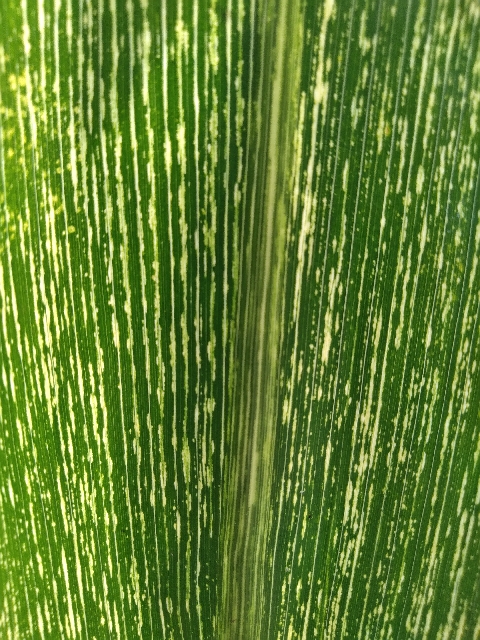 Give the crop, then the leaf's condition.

maize, maize streak virus
